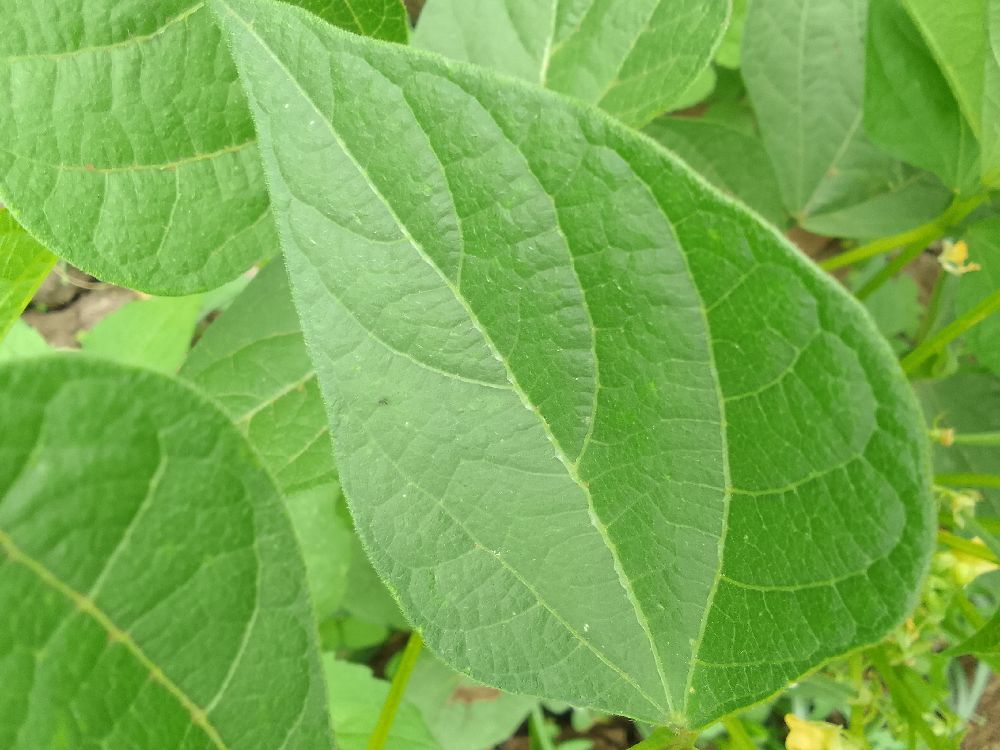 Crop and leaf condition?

common bean, healthy
